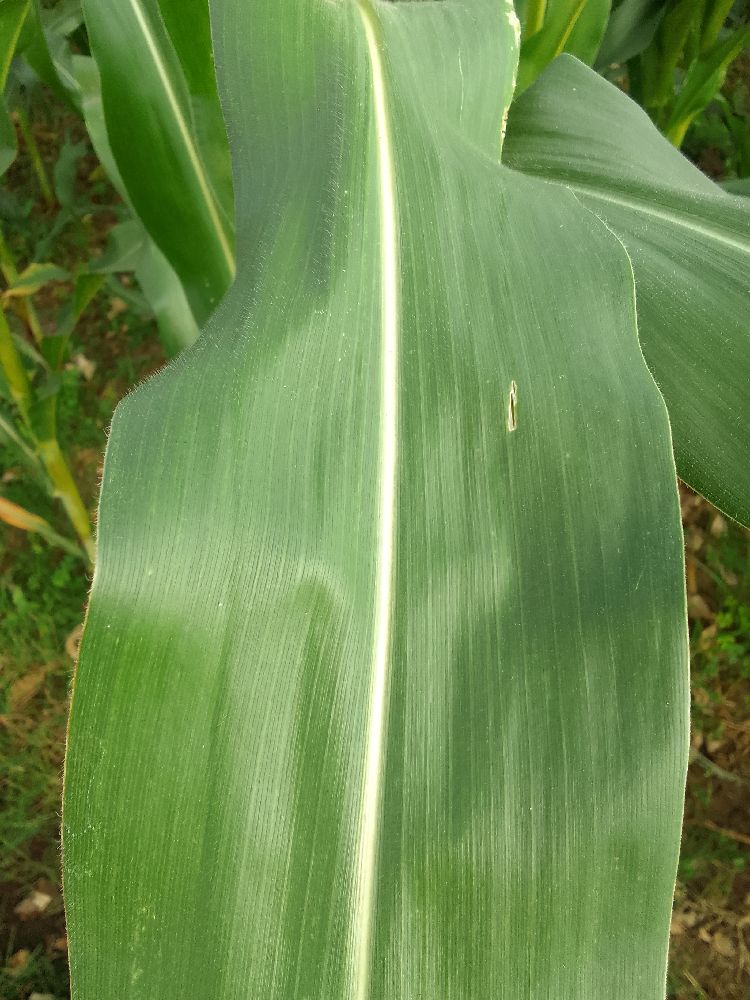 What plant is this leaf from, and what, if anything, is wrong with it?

maize, healthy
